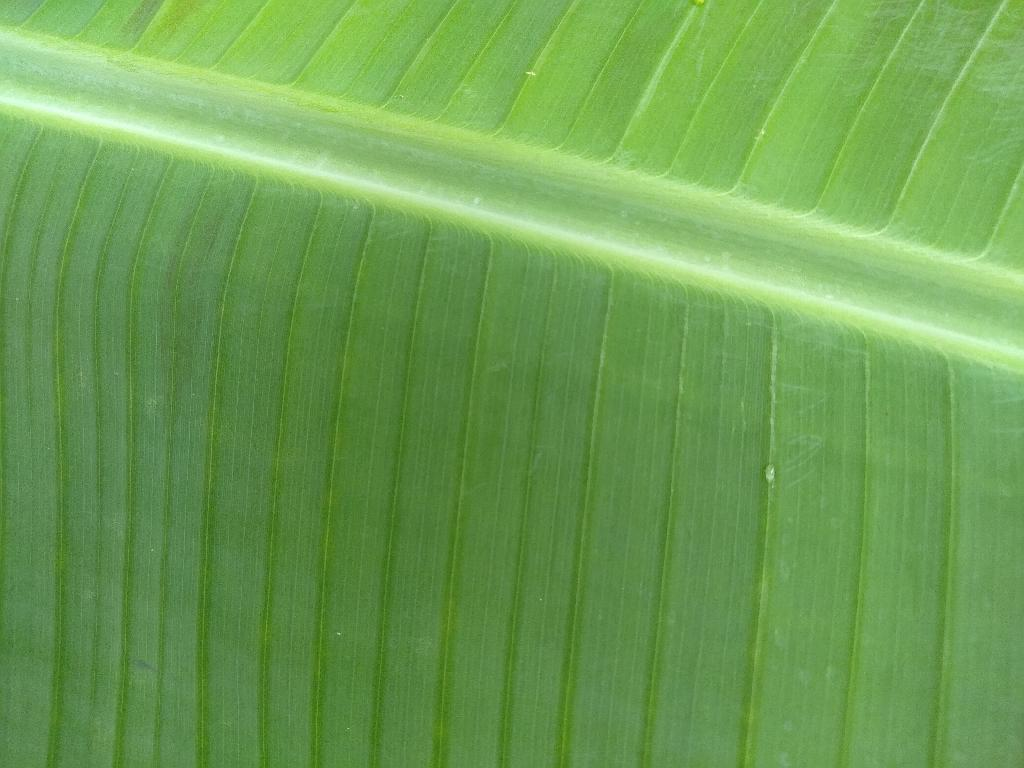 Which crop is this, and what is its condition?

banana, healthy
